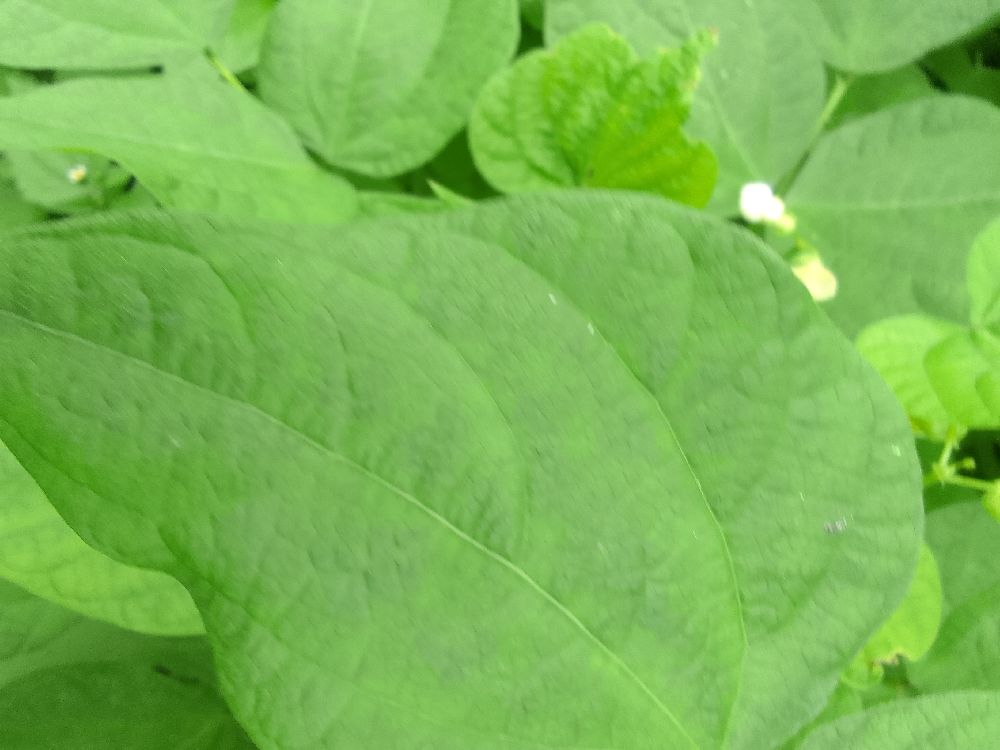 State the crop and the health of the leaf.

common bean, healthy
